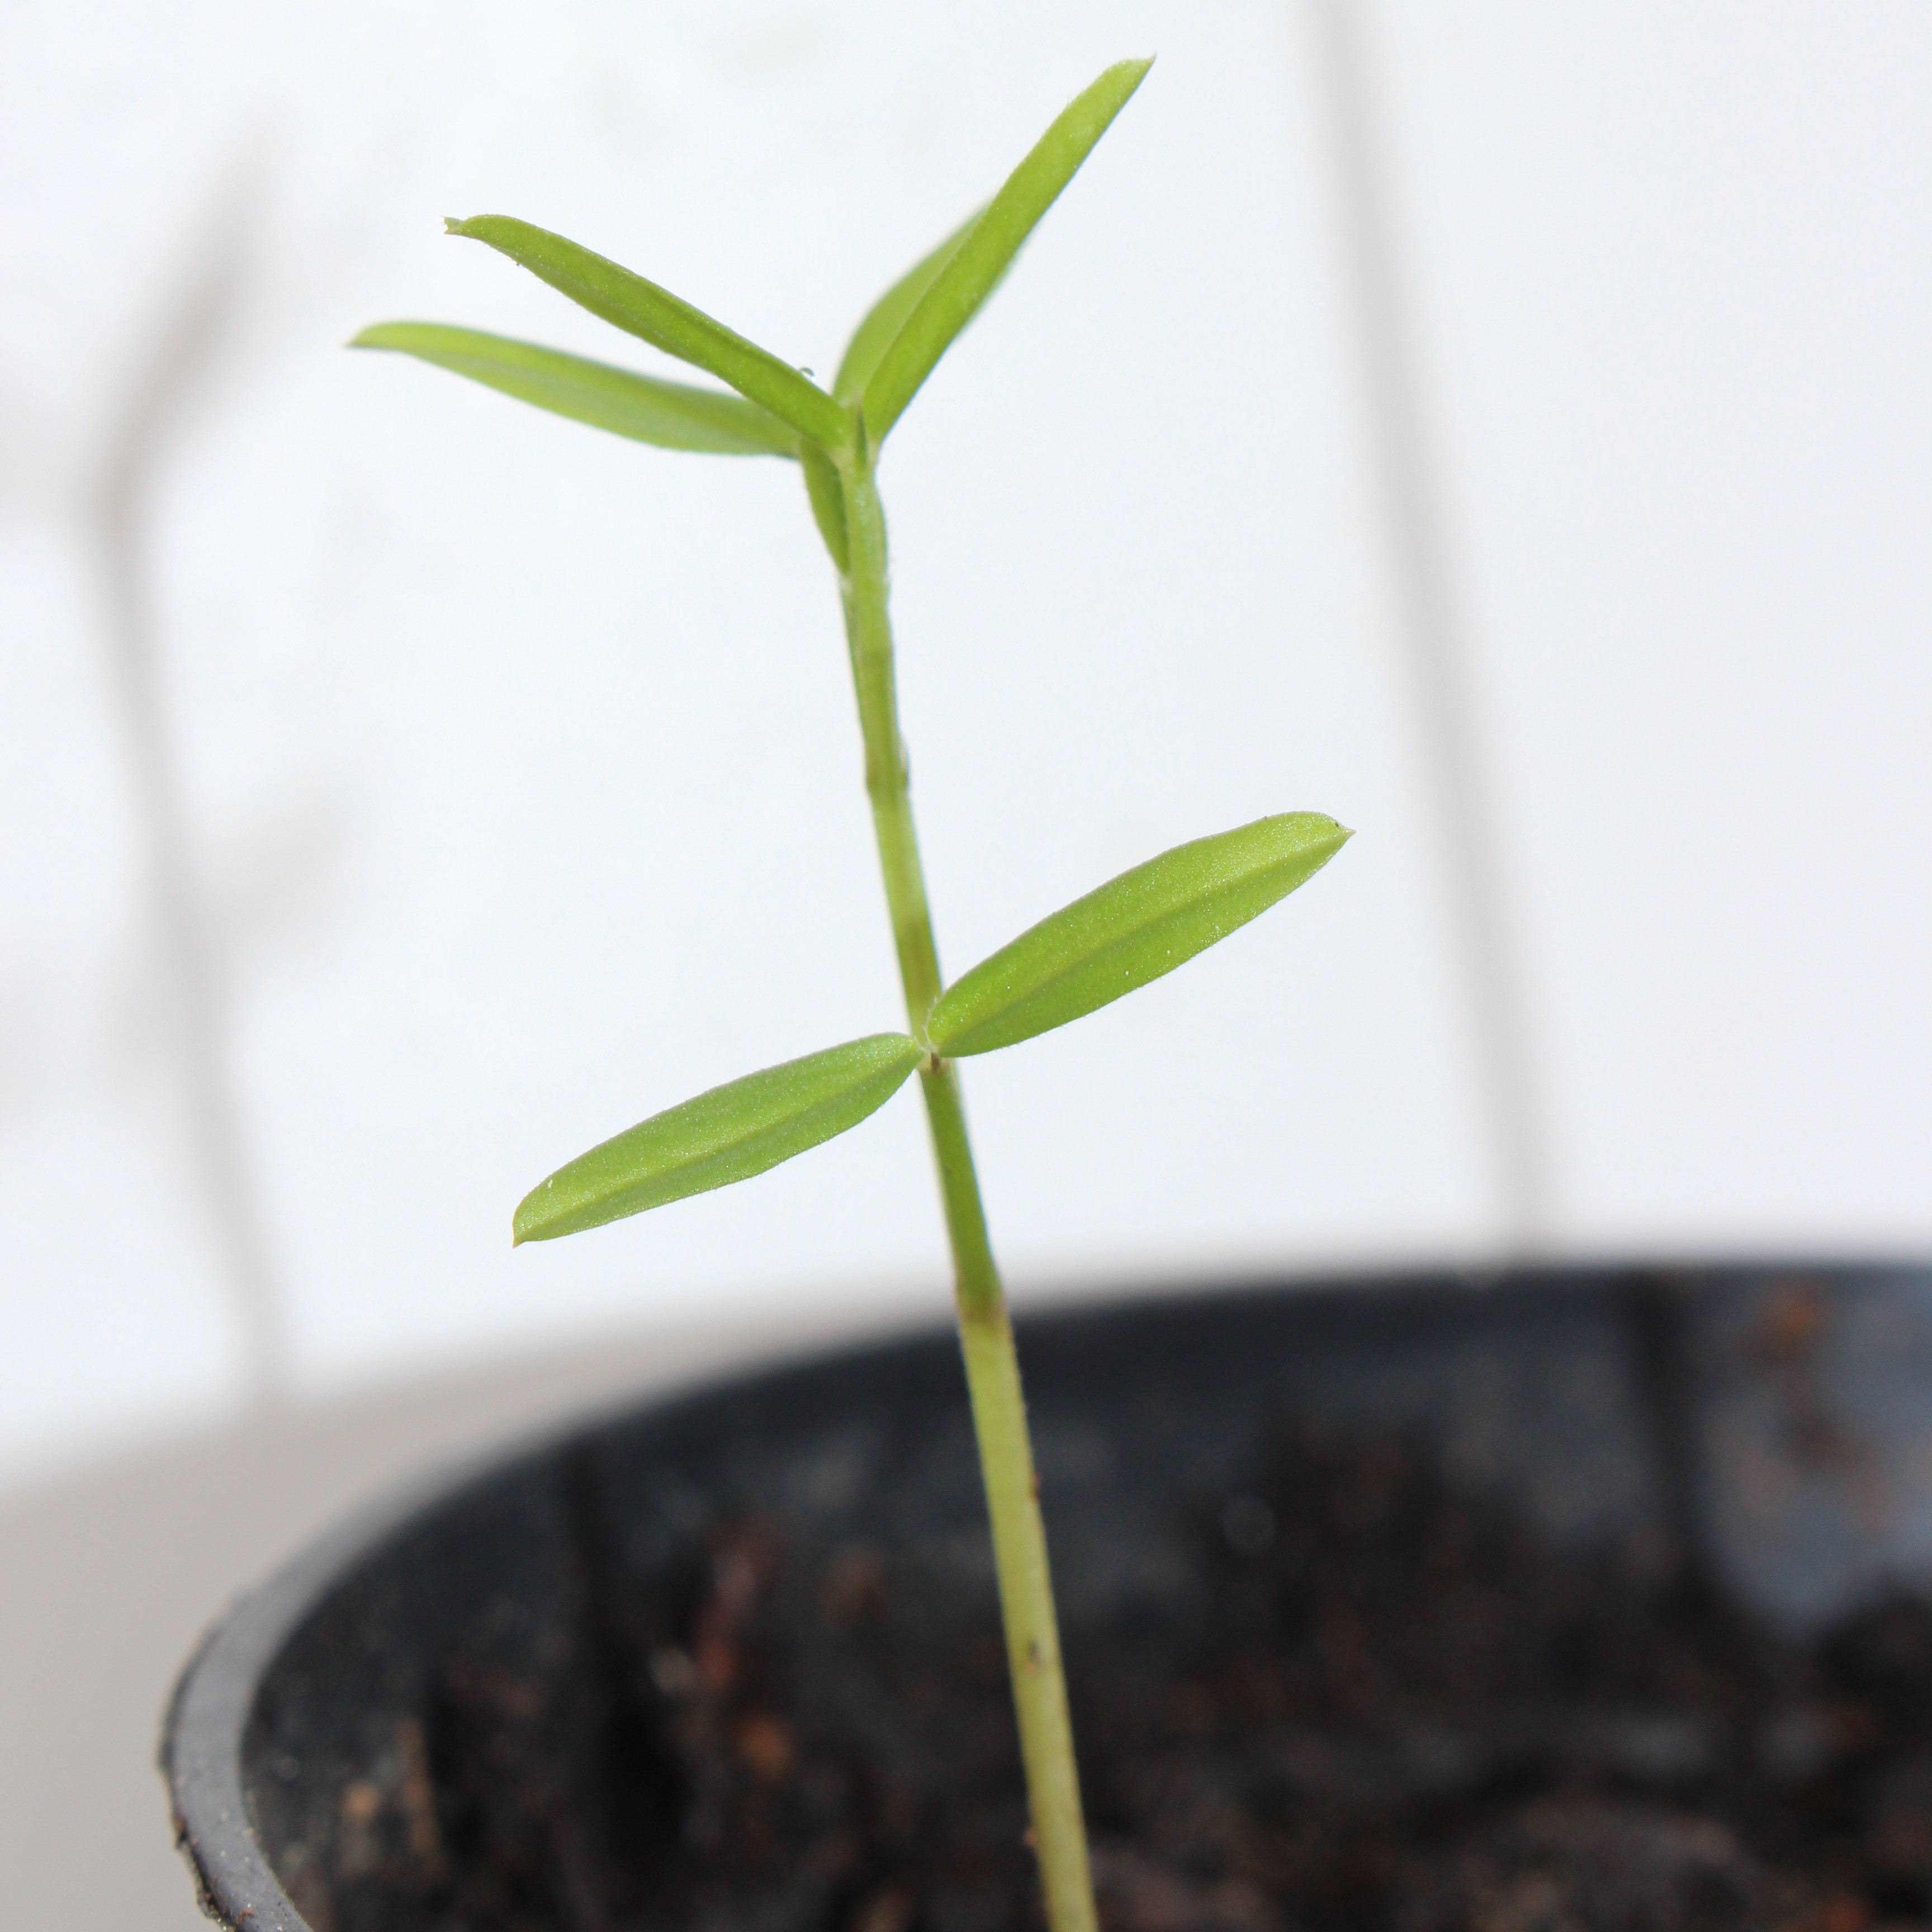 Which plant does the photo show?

Vicia sativa
